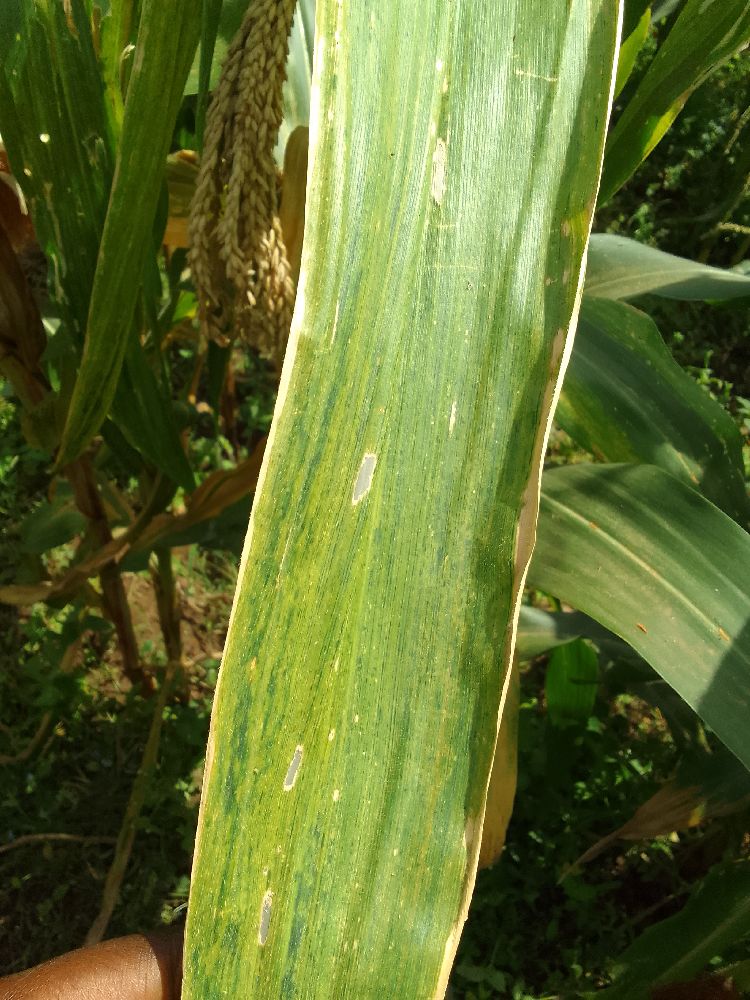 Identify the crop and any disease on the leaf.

maize, maize lethal necrosis
